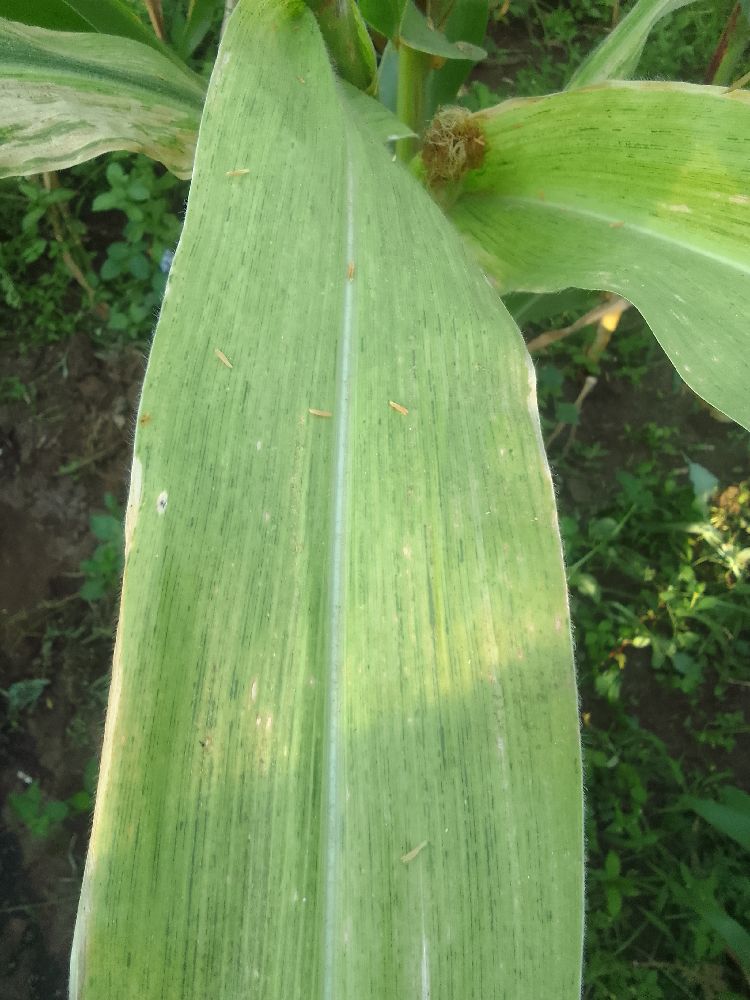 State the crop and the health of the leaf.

maize, maize lethal necrosis
